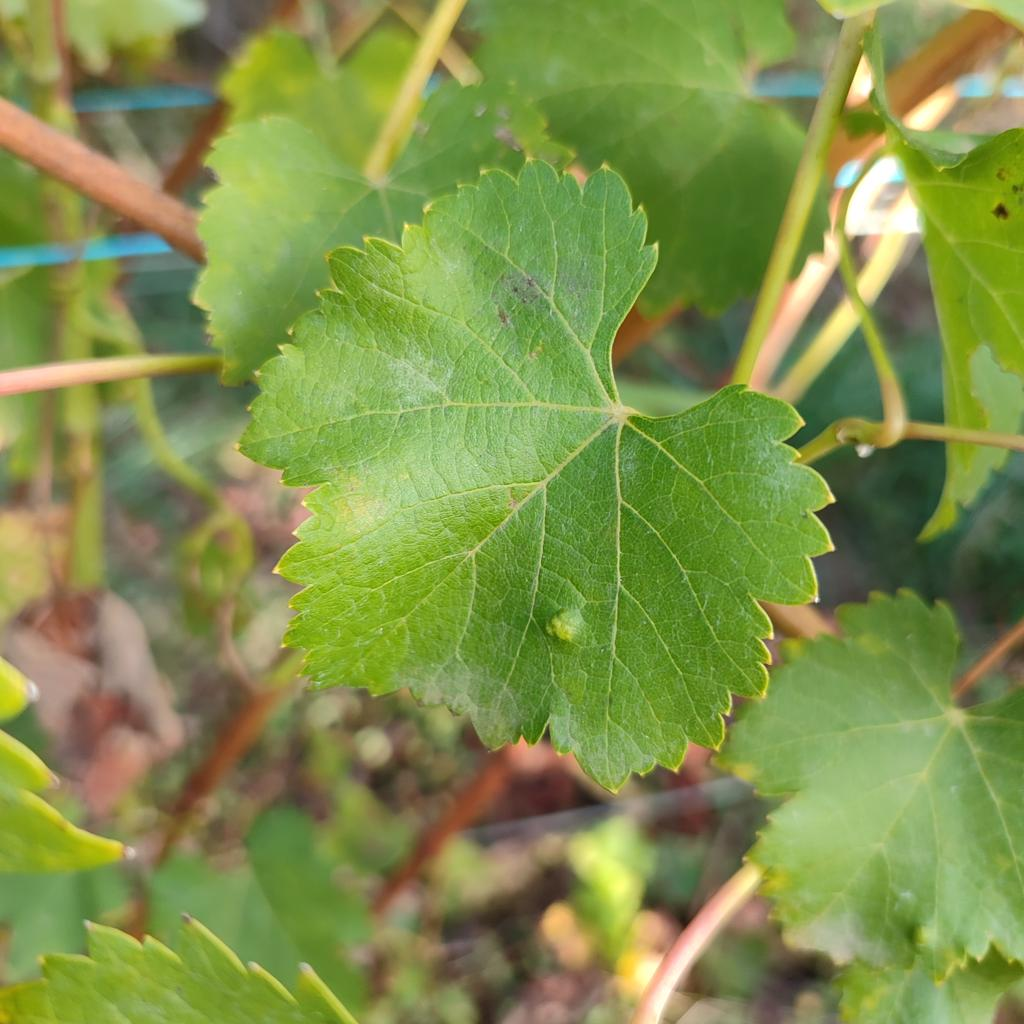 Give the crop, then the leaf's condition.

grapevine, erineum mite
